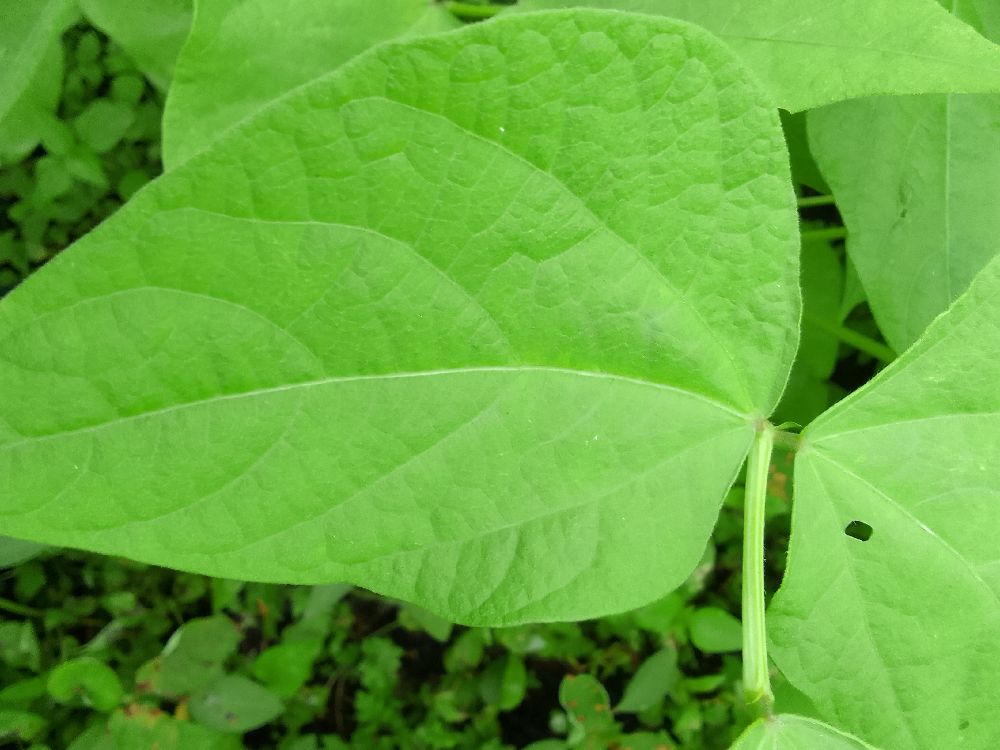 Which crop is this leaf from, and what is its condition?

common bean, healthy
